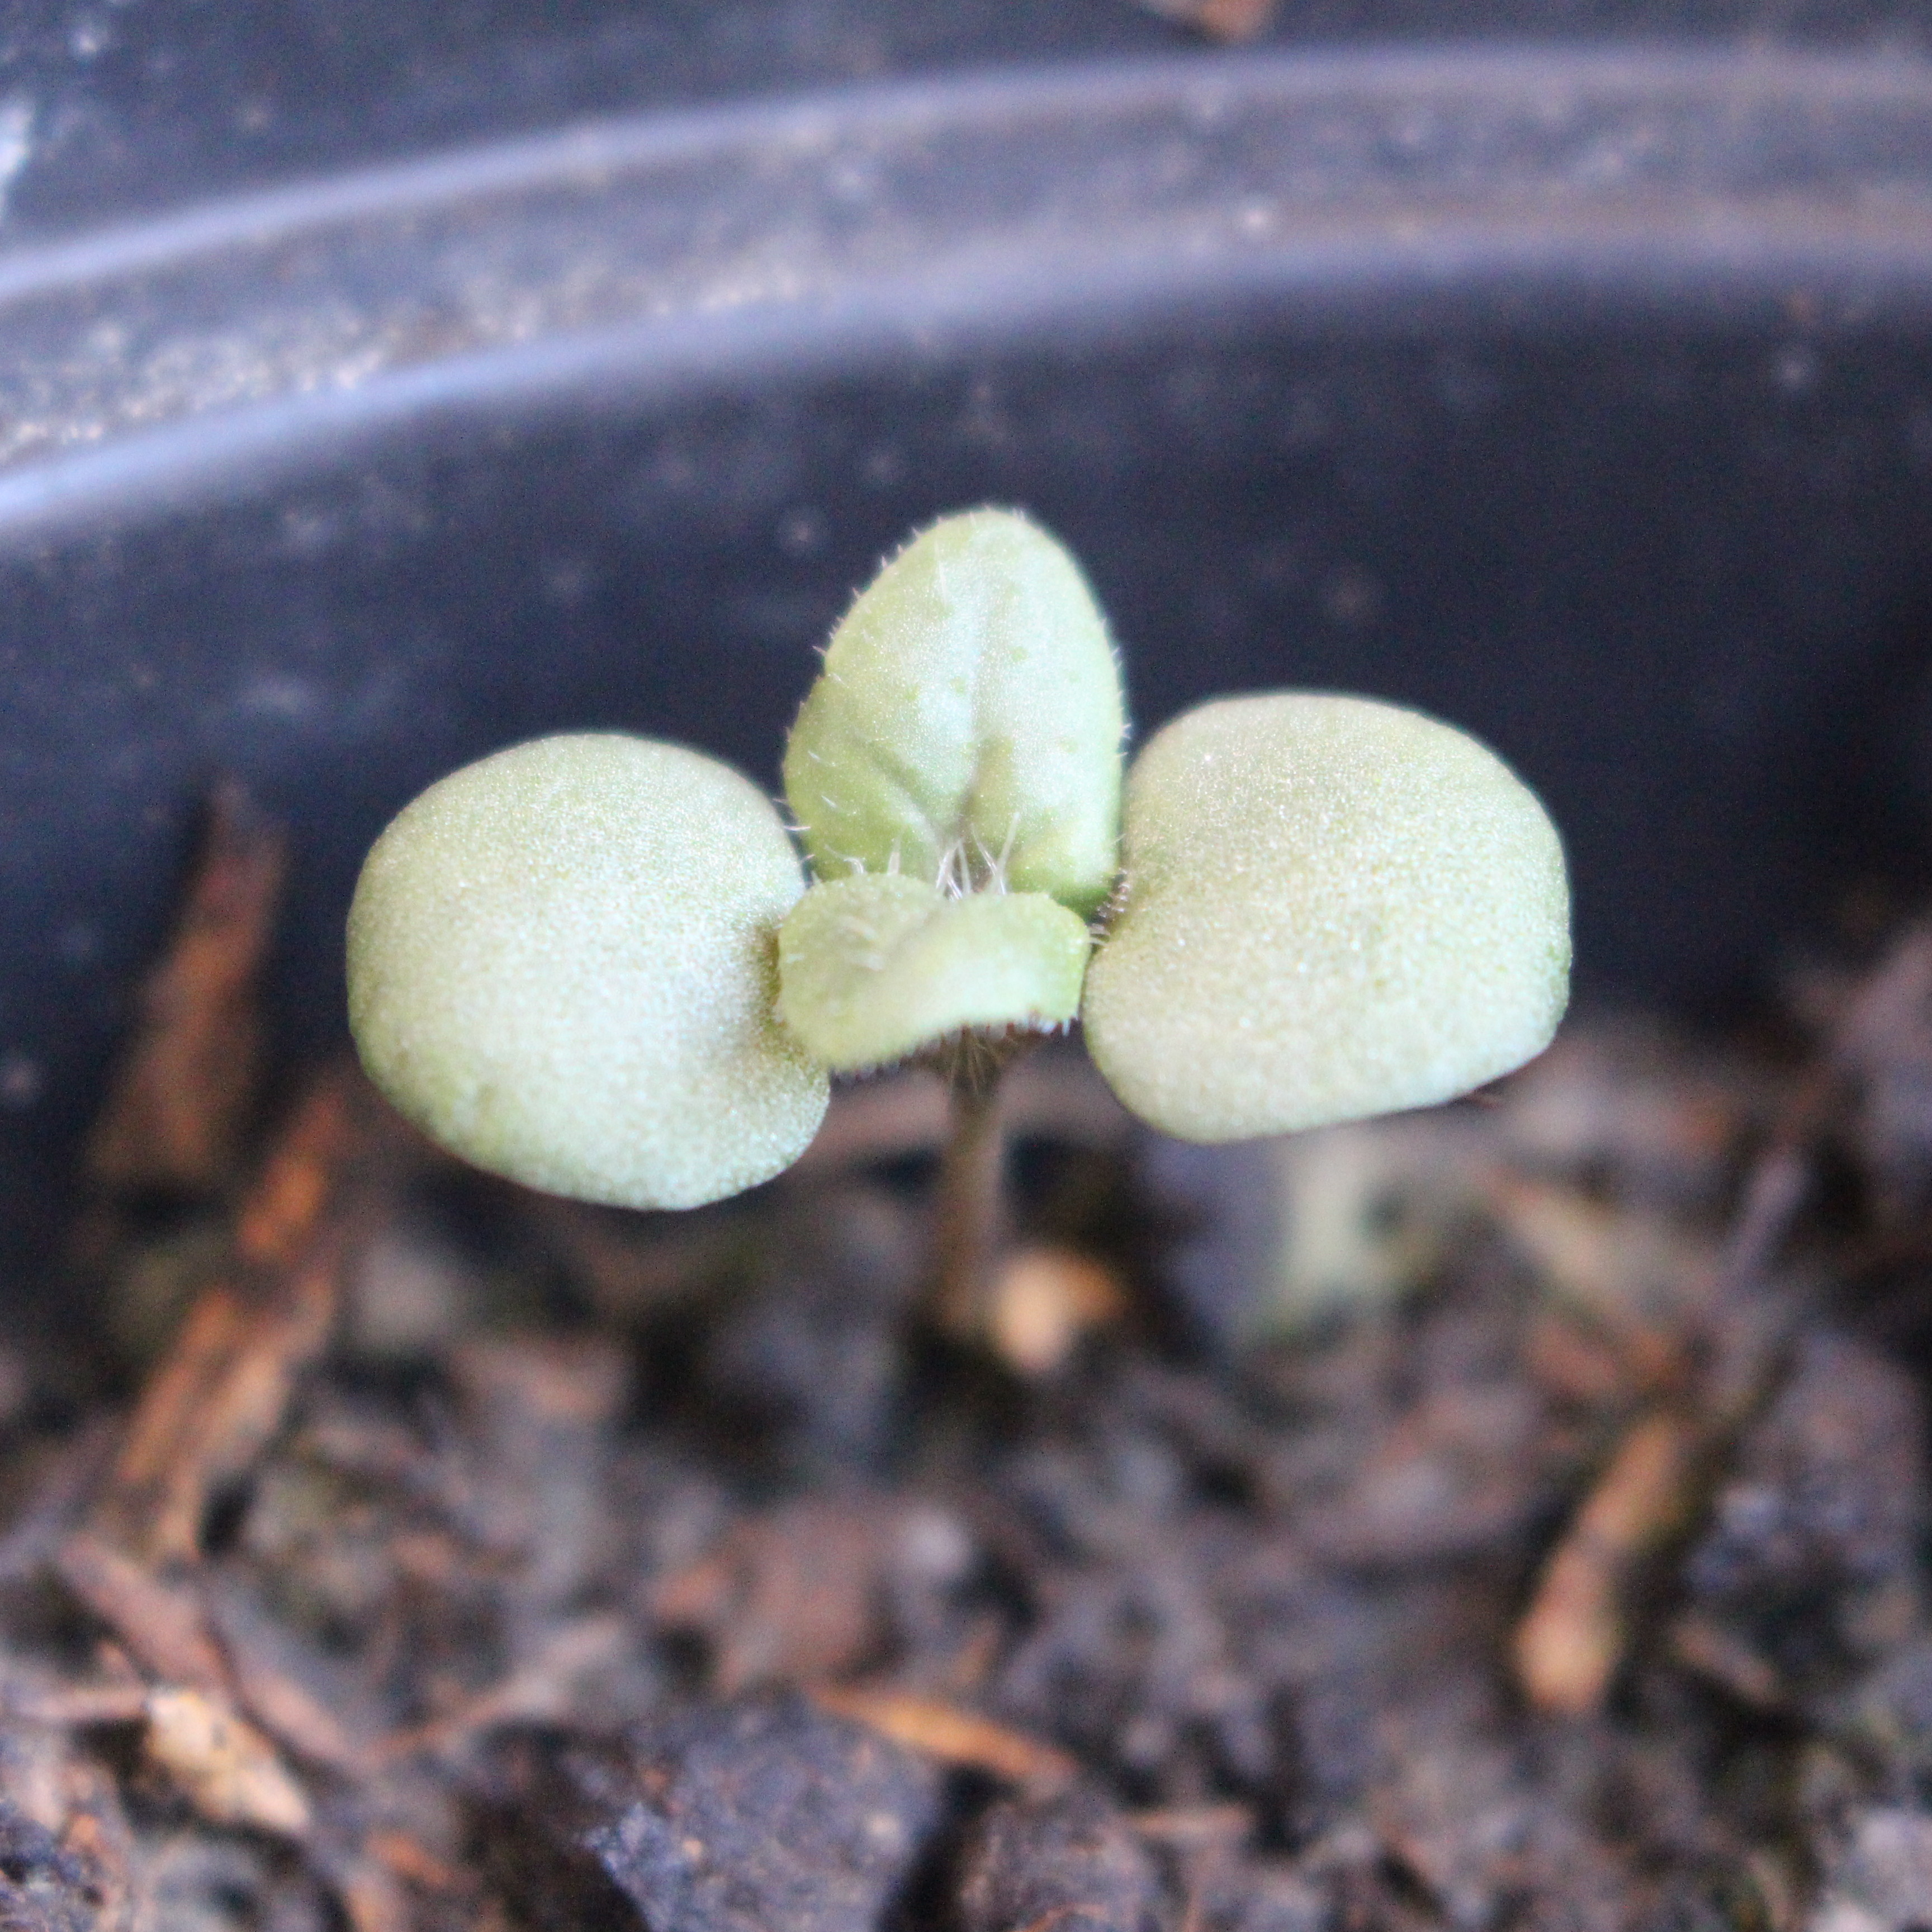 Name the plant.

Veronica persica
